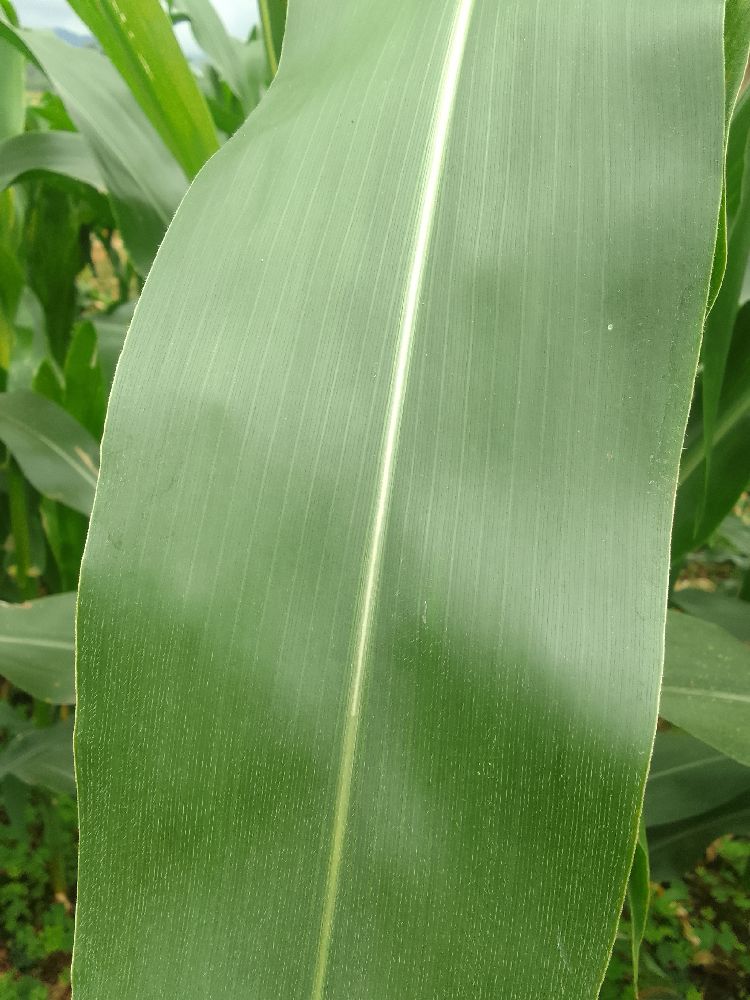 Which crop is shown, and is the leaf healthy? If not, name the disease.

maize, healthy
